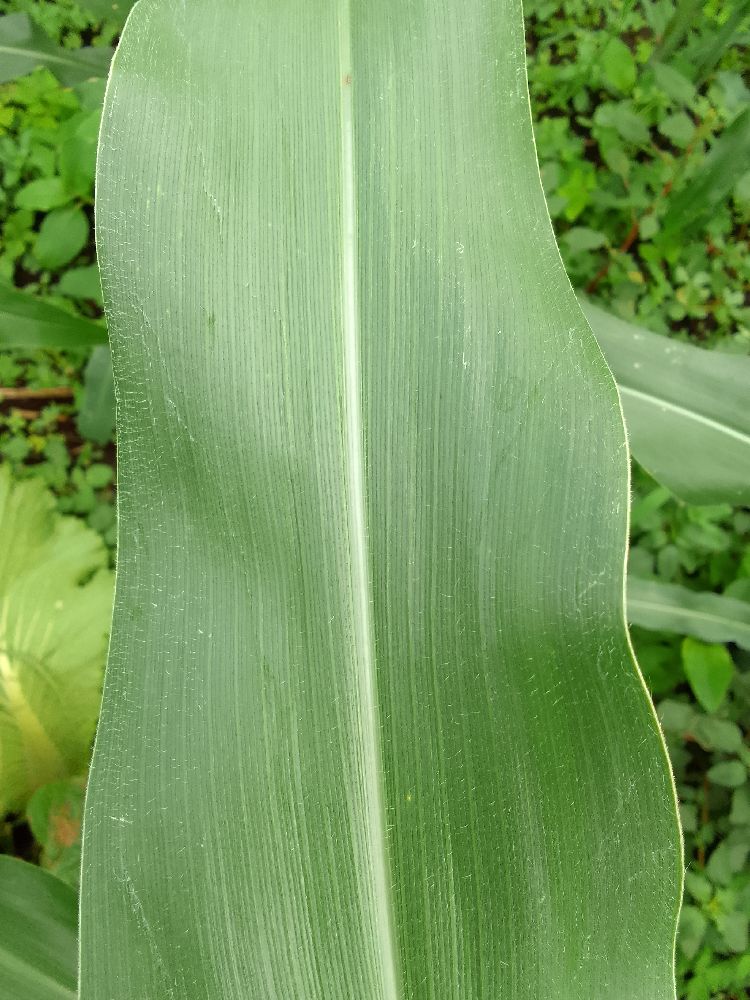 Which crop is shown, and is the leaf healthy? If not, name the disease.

maize, healthy
